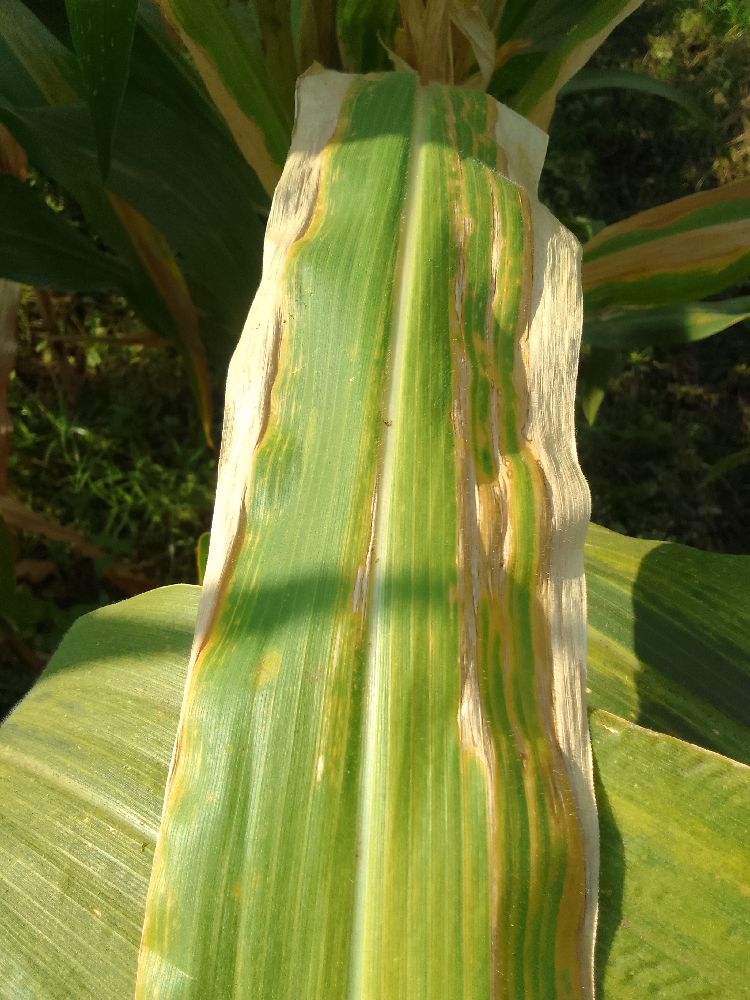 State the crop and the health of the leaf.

maize, maize lethal necrosis
